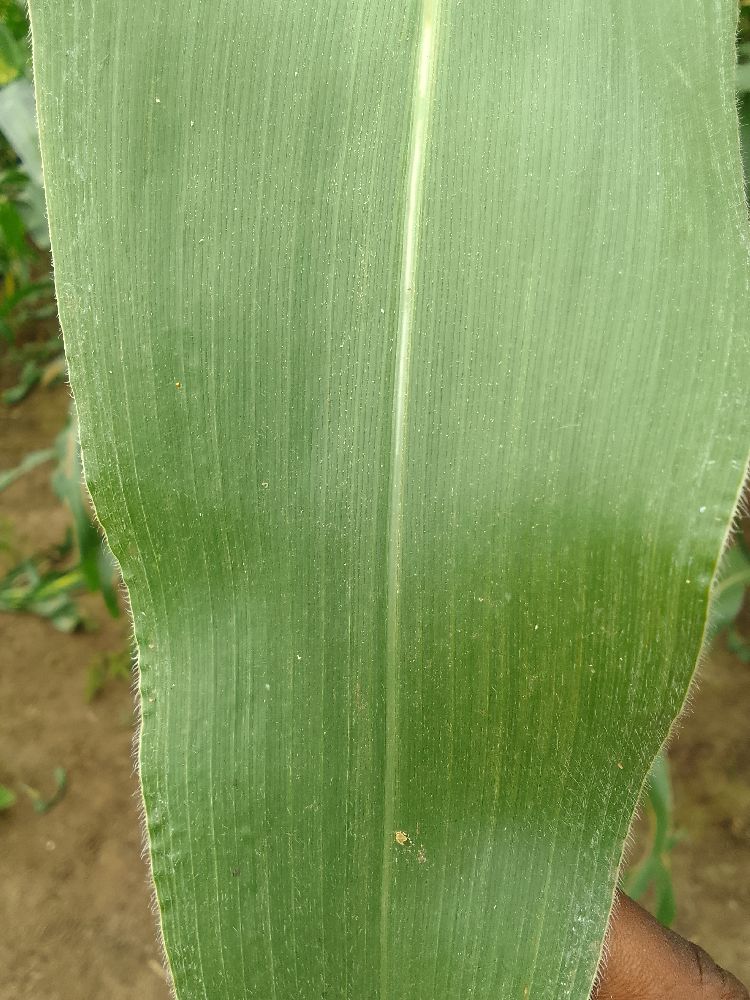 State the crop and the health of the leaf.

maize, healthy
